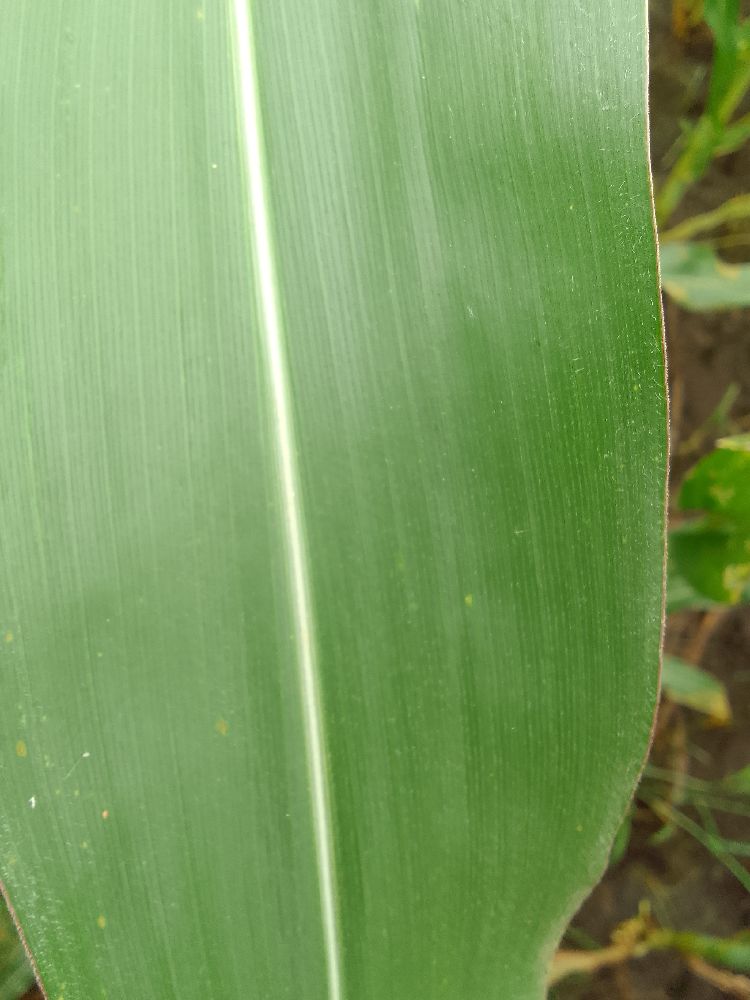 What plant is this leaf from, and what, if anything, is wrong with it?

maize, healthy
